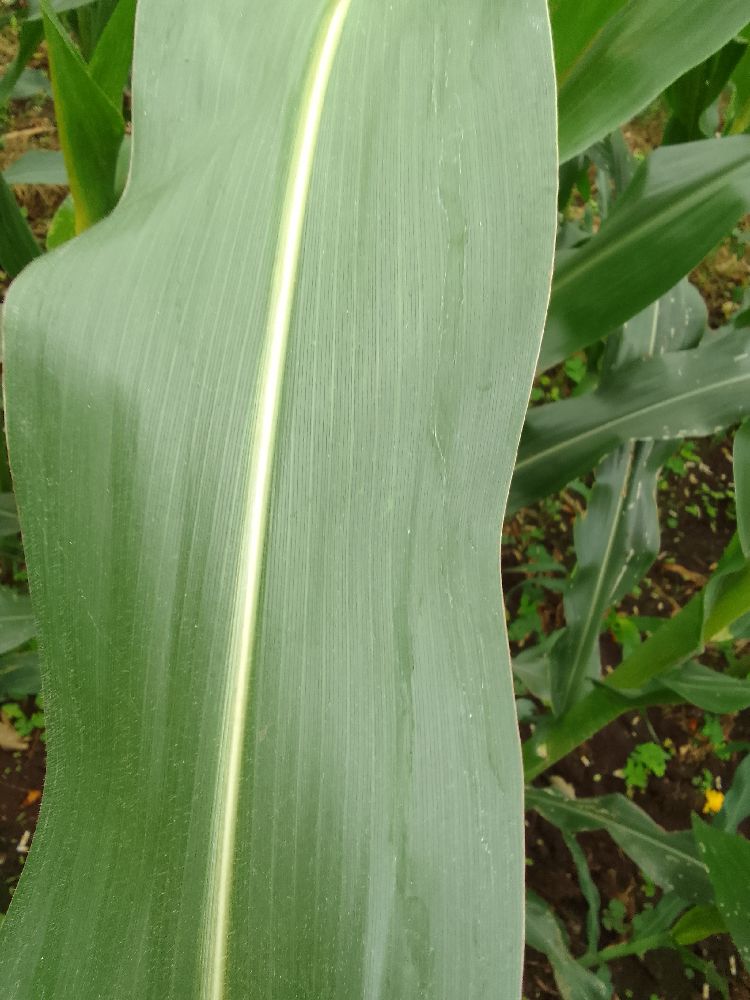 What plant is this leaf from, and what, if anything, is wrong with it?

maize, healthy
